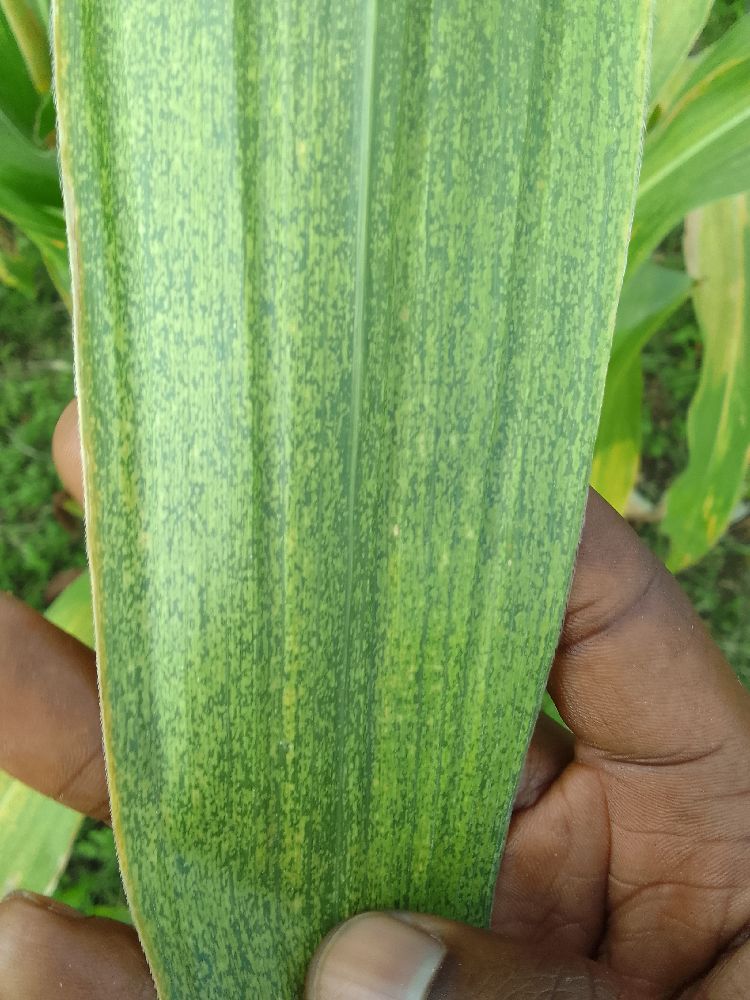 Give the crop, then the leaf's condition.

maize, maize lethal necrosis
